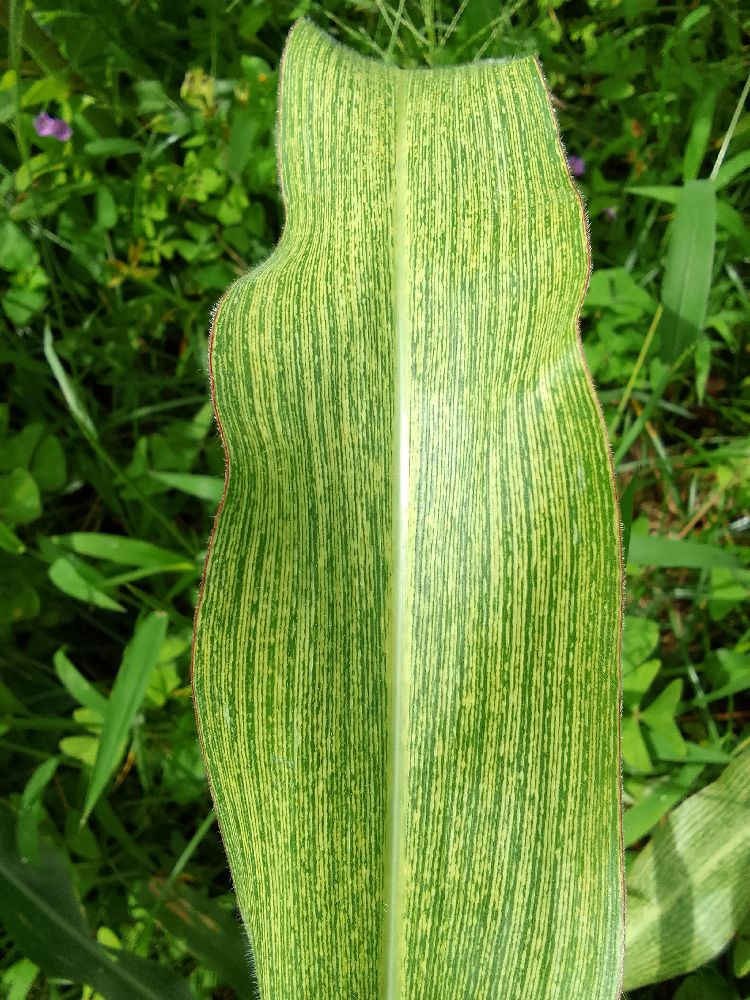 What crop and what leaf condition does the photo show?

maize, maize streak virus
